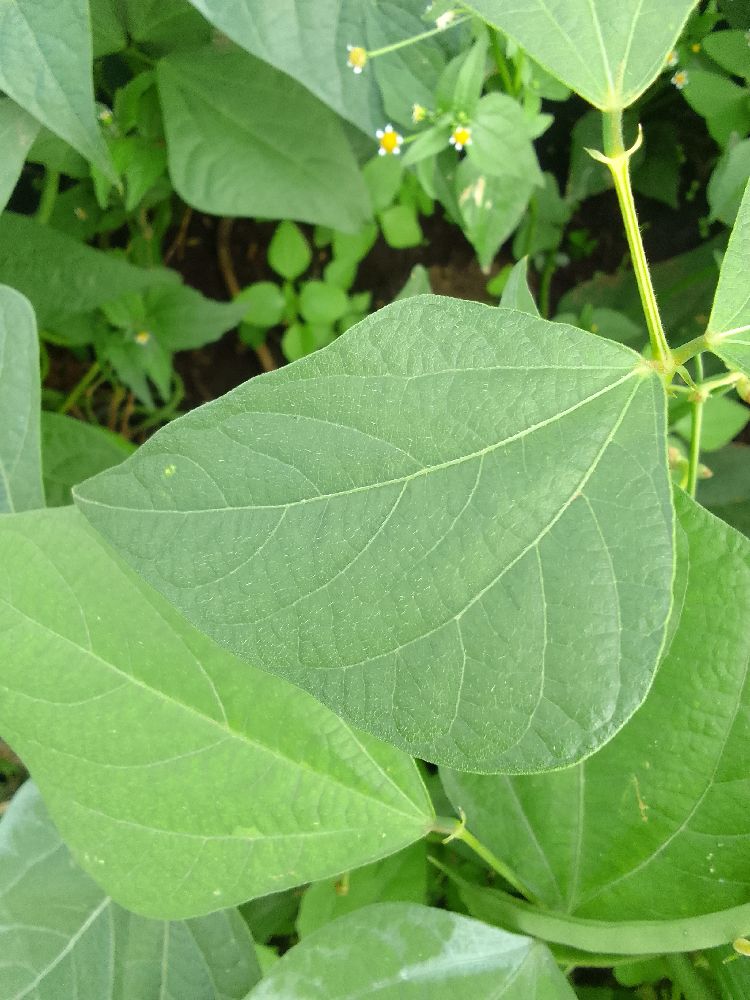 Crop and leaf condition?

common bean, healthy
